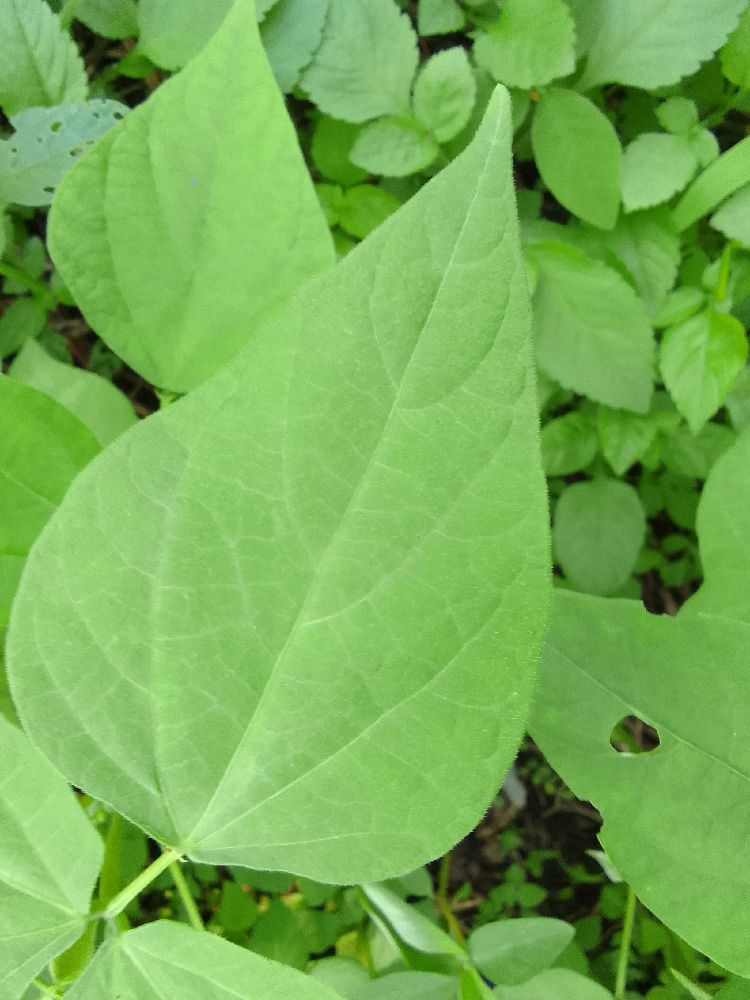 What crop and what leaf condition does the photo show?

common bean, healthy
